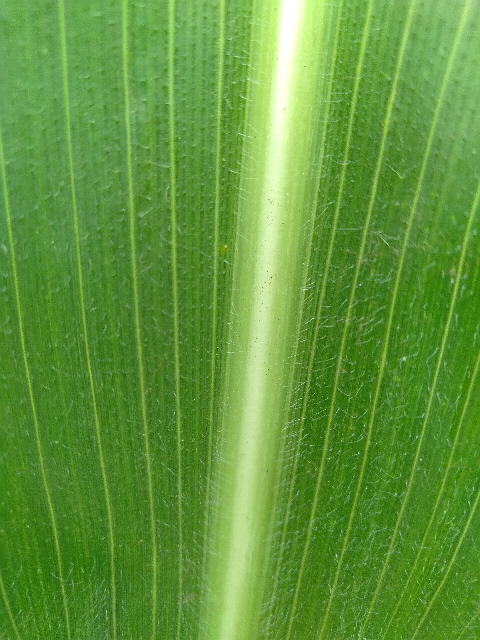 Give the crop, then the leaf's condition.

maize, healthy
